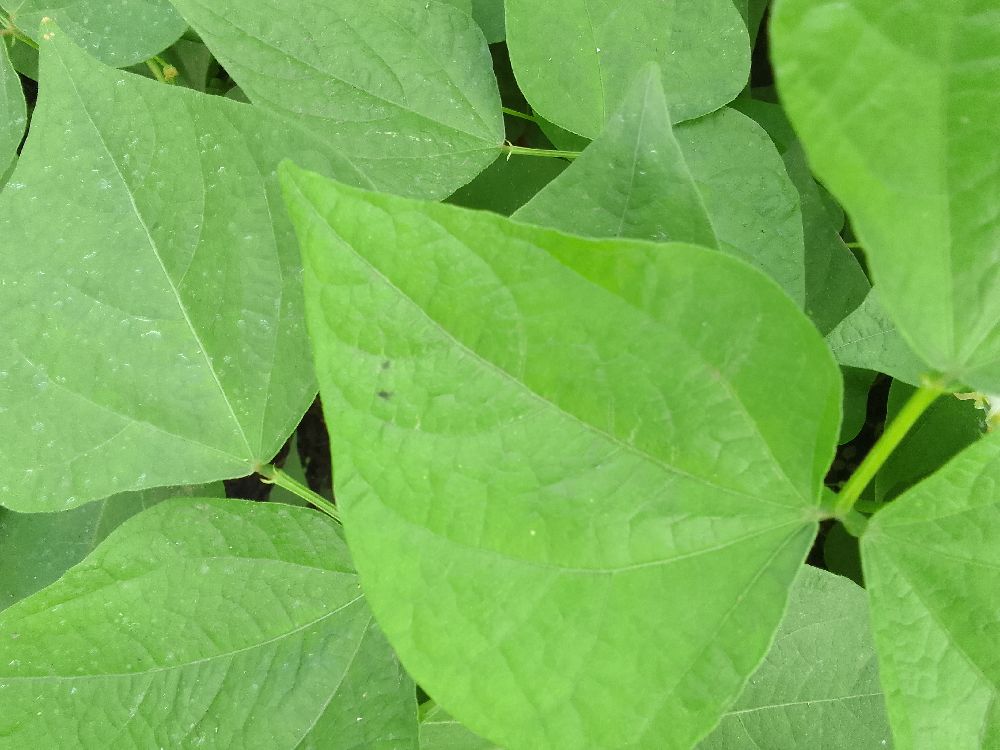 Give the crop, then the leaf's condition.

common bean, healthy
